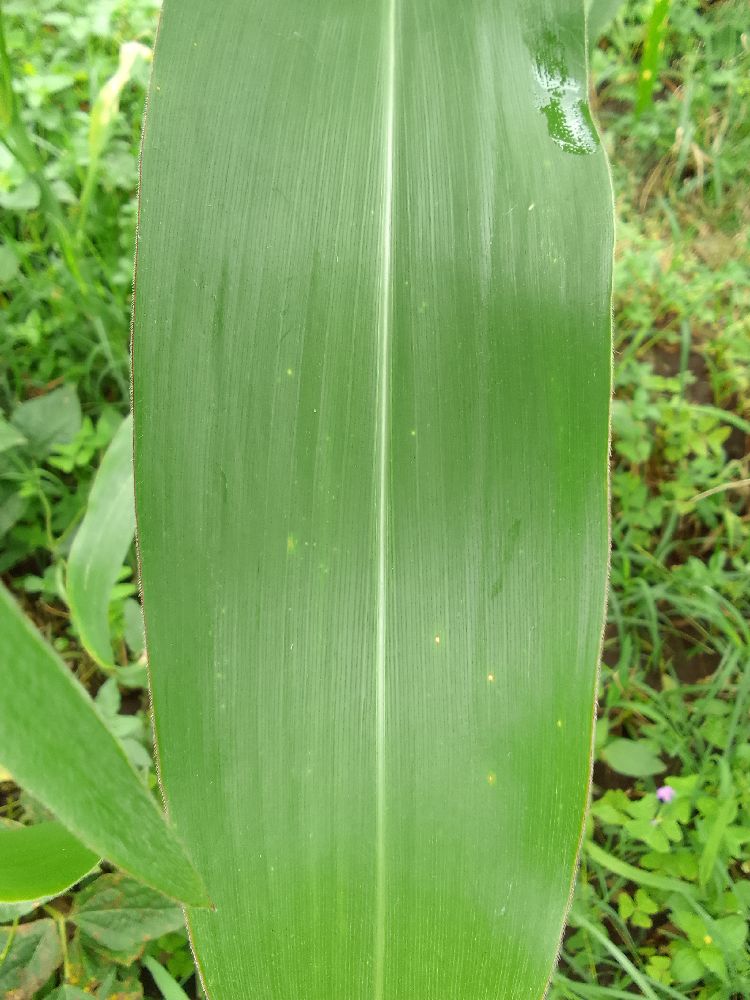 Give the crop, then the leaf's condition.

maize, healthy
